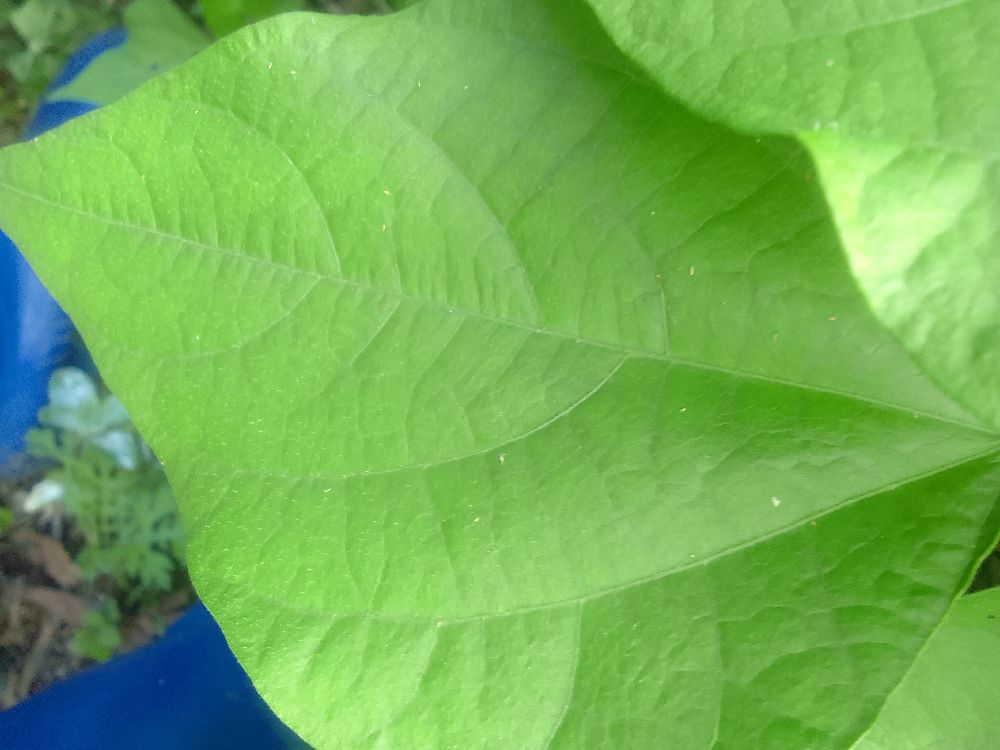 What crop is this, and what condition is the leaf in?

common bean, healthy
